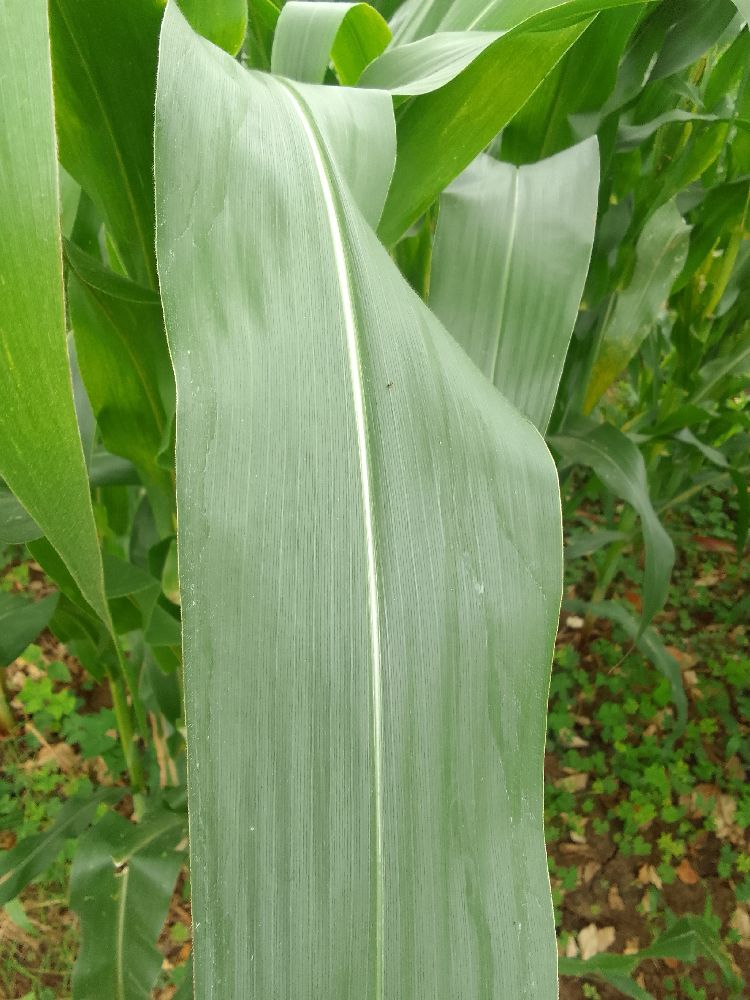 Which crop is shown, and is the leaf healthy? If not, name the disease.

maize, healthy
